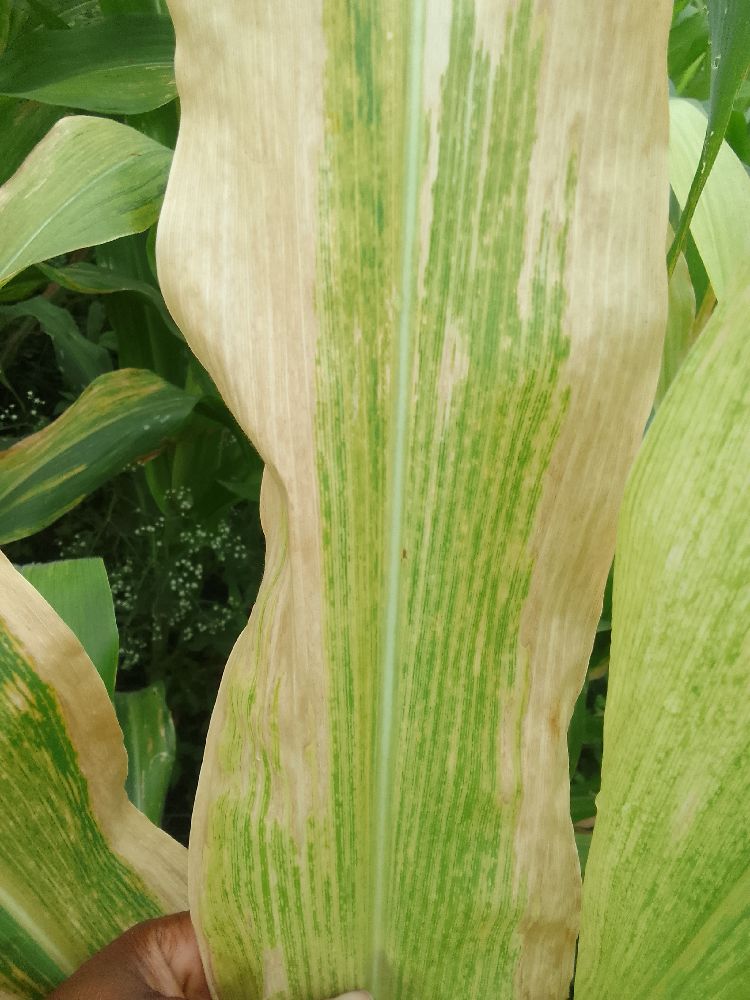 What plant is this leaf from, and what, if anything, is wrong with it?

maize, maize lethal necrosis
